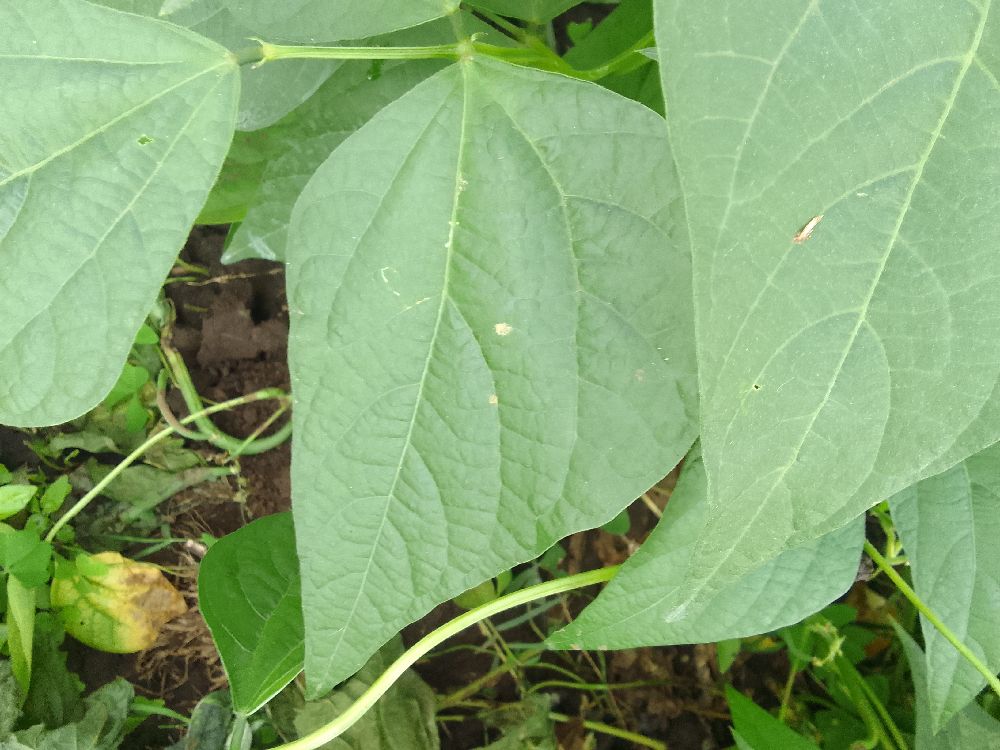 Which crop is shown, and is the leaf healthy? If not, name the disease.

common bean, healthy
